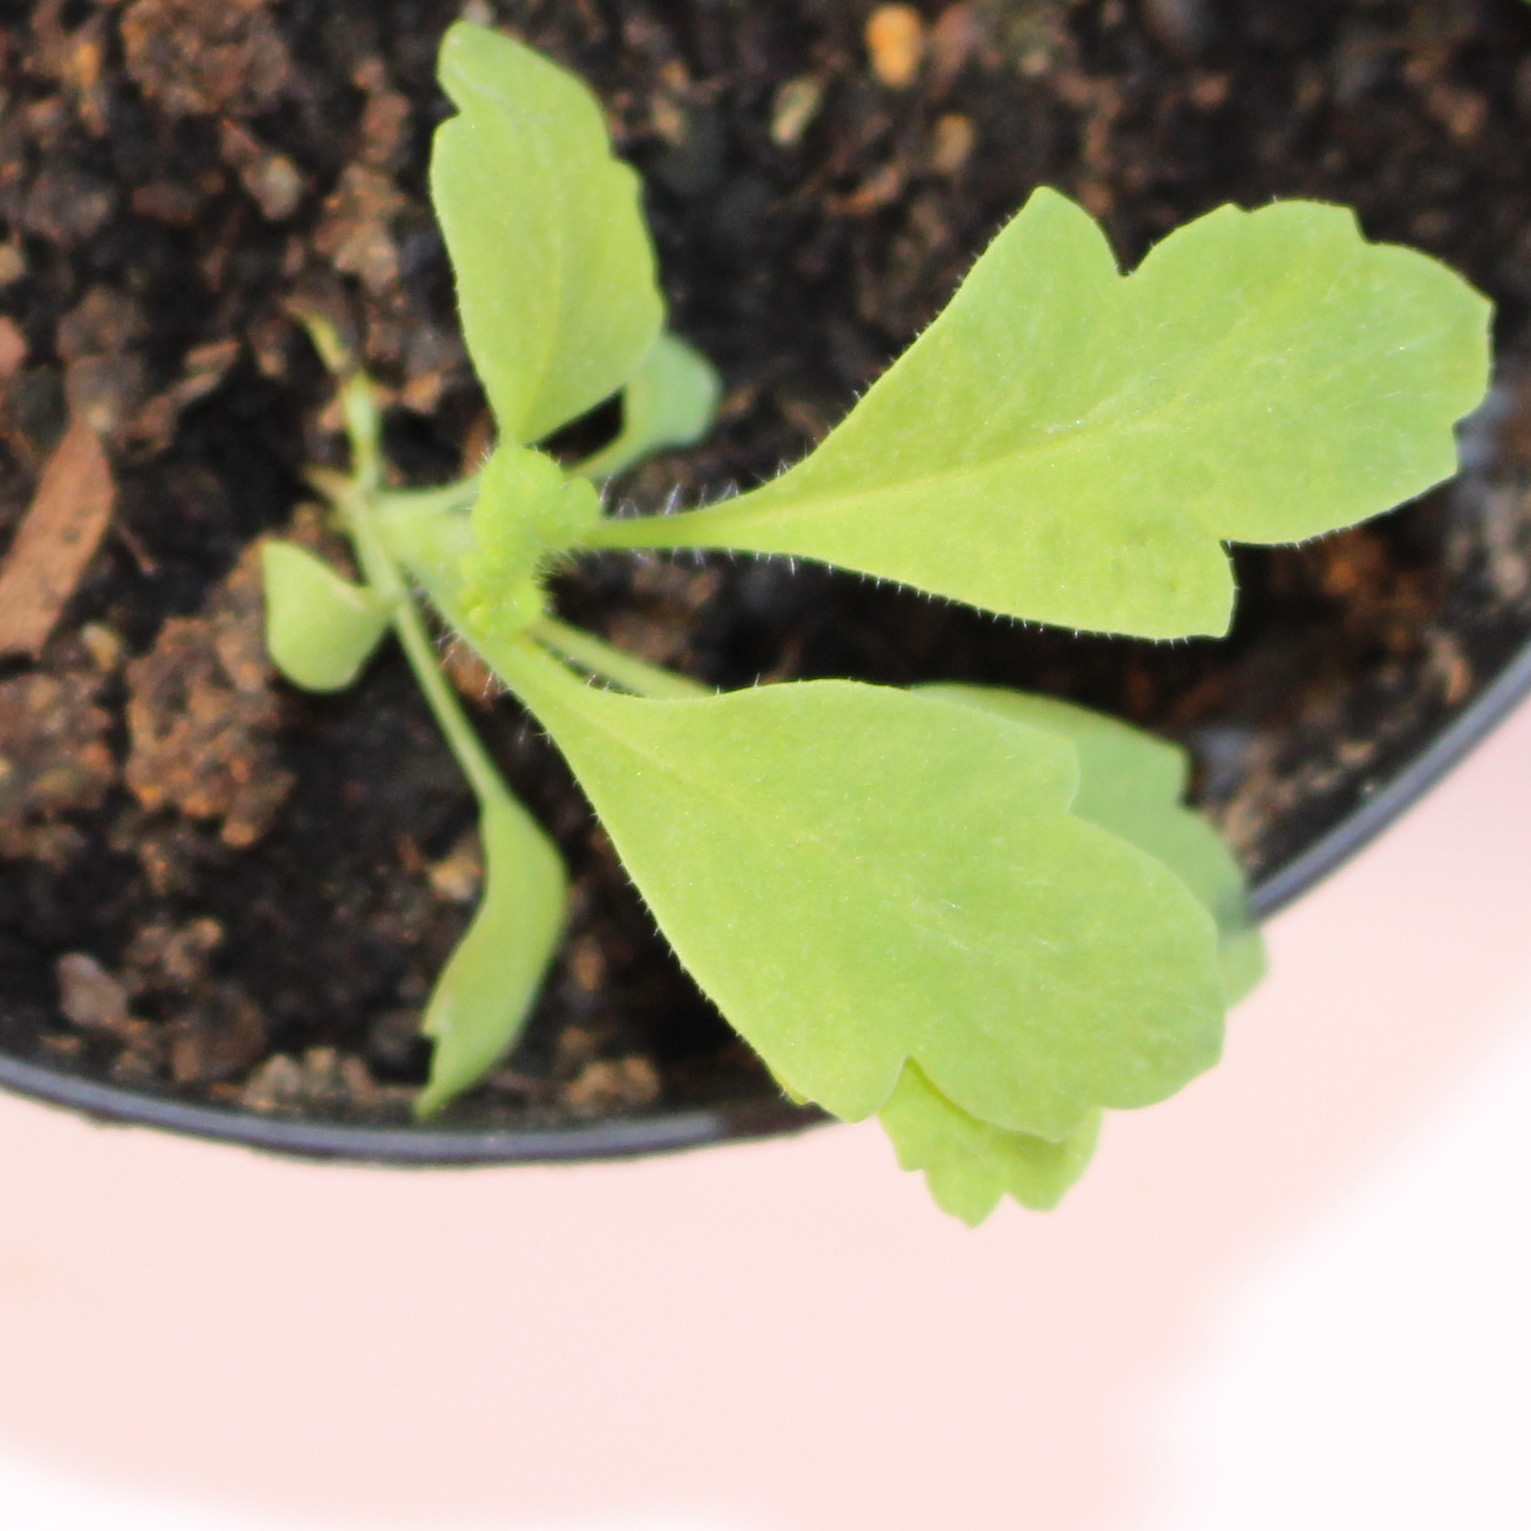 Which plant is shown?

Papaver rhoeas
